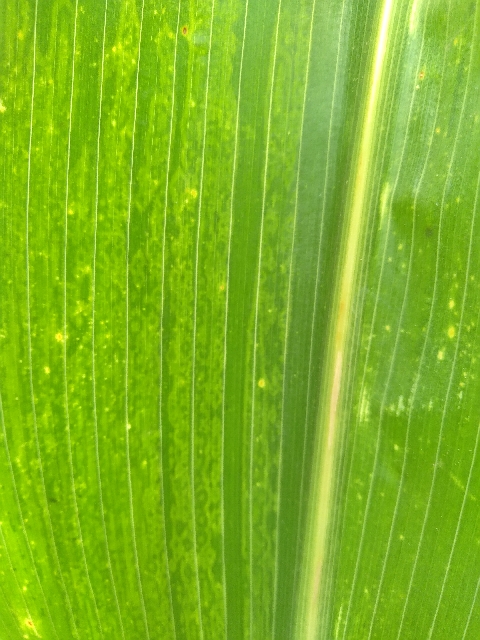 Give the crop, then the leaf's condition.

maize, maize lethal necrosis
